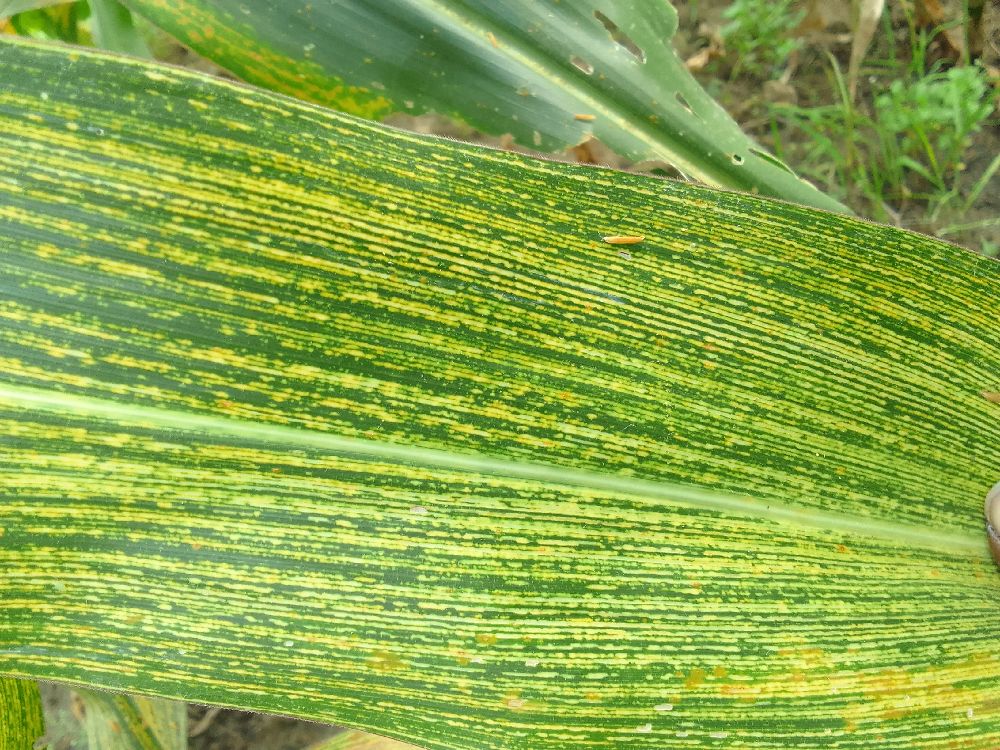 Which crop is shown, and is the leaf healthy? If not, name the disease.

maize, maize streak virus
